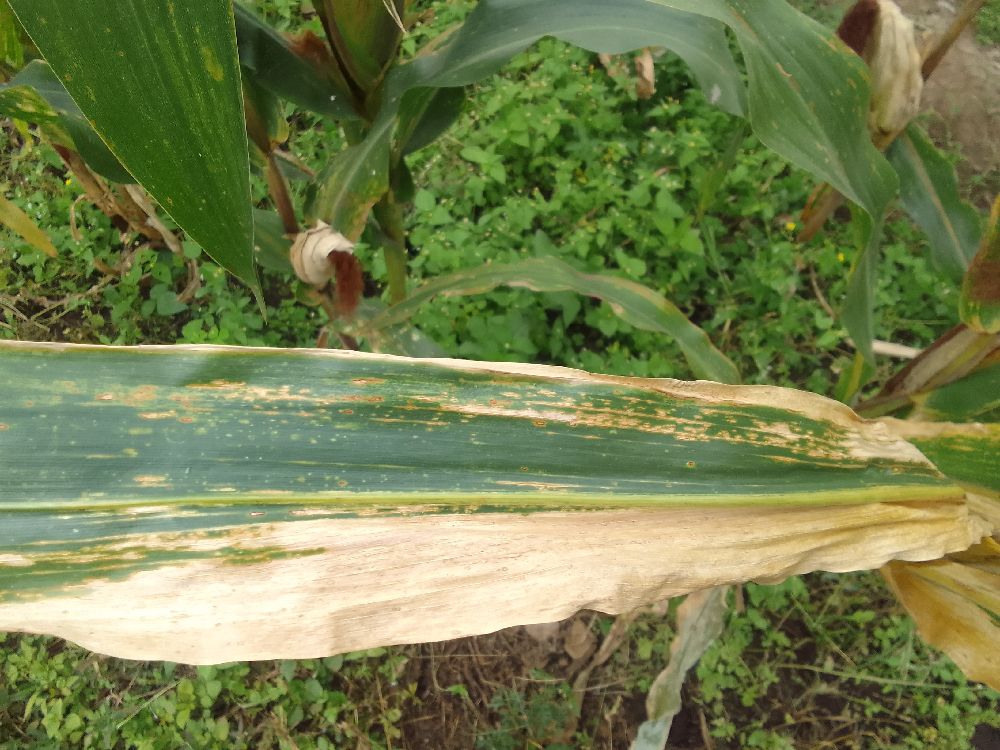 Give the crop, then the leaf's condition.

maize, maize lethal necrosis
